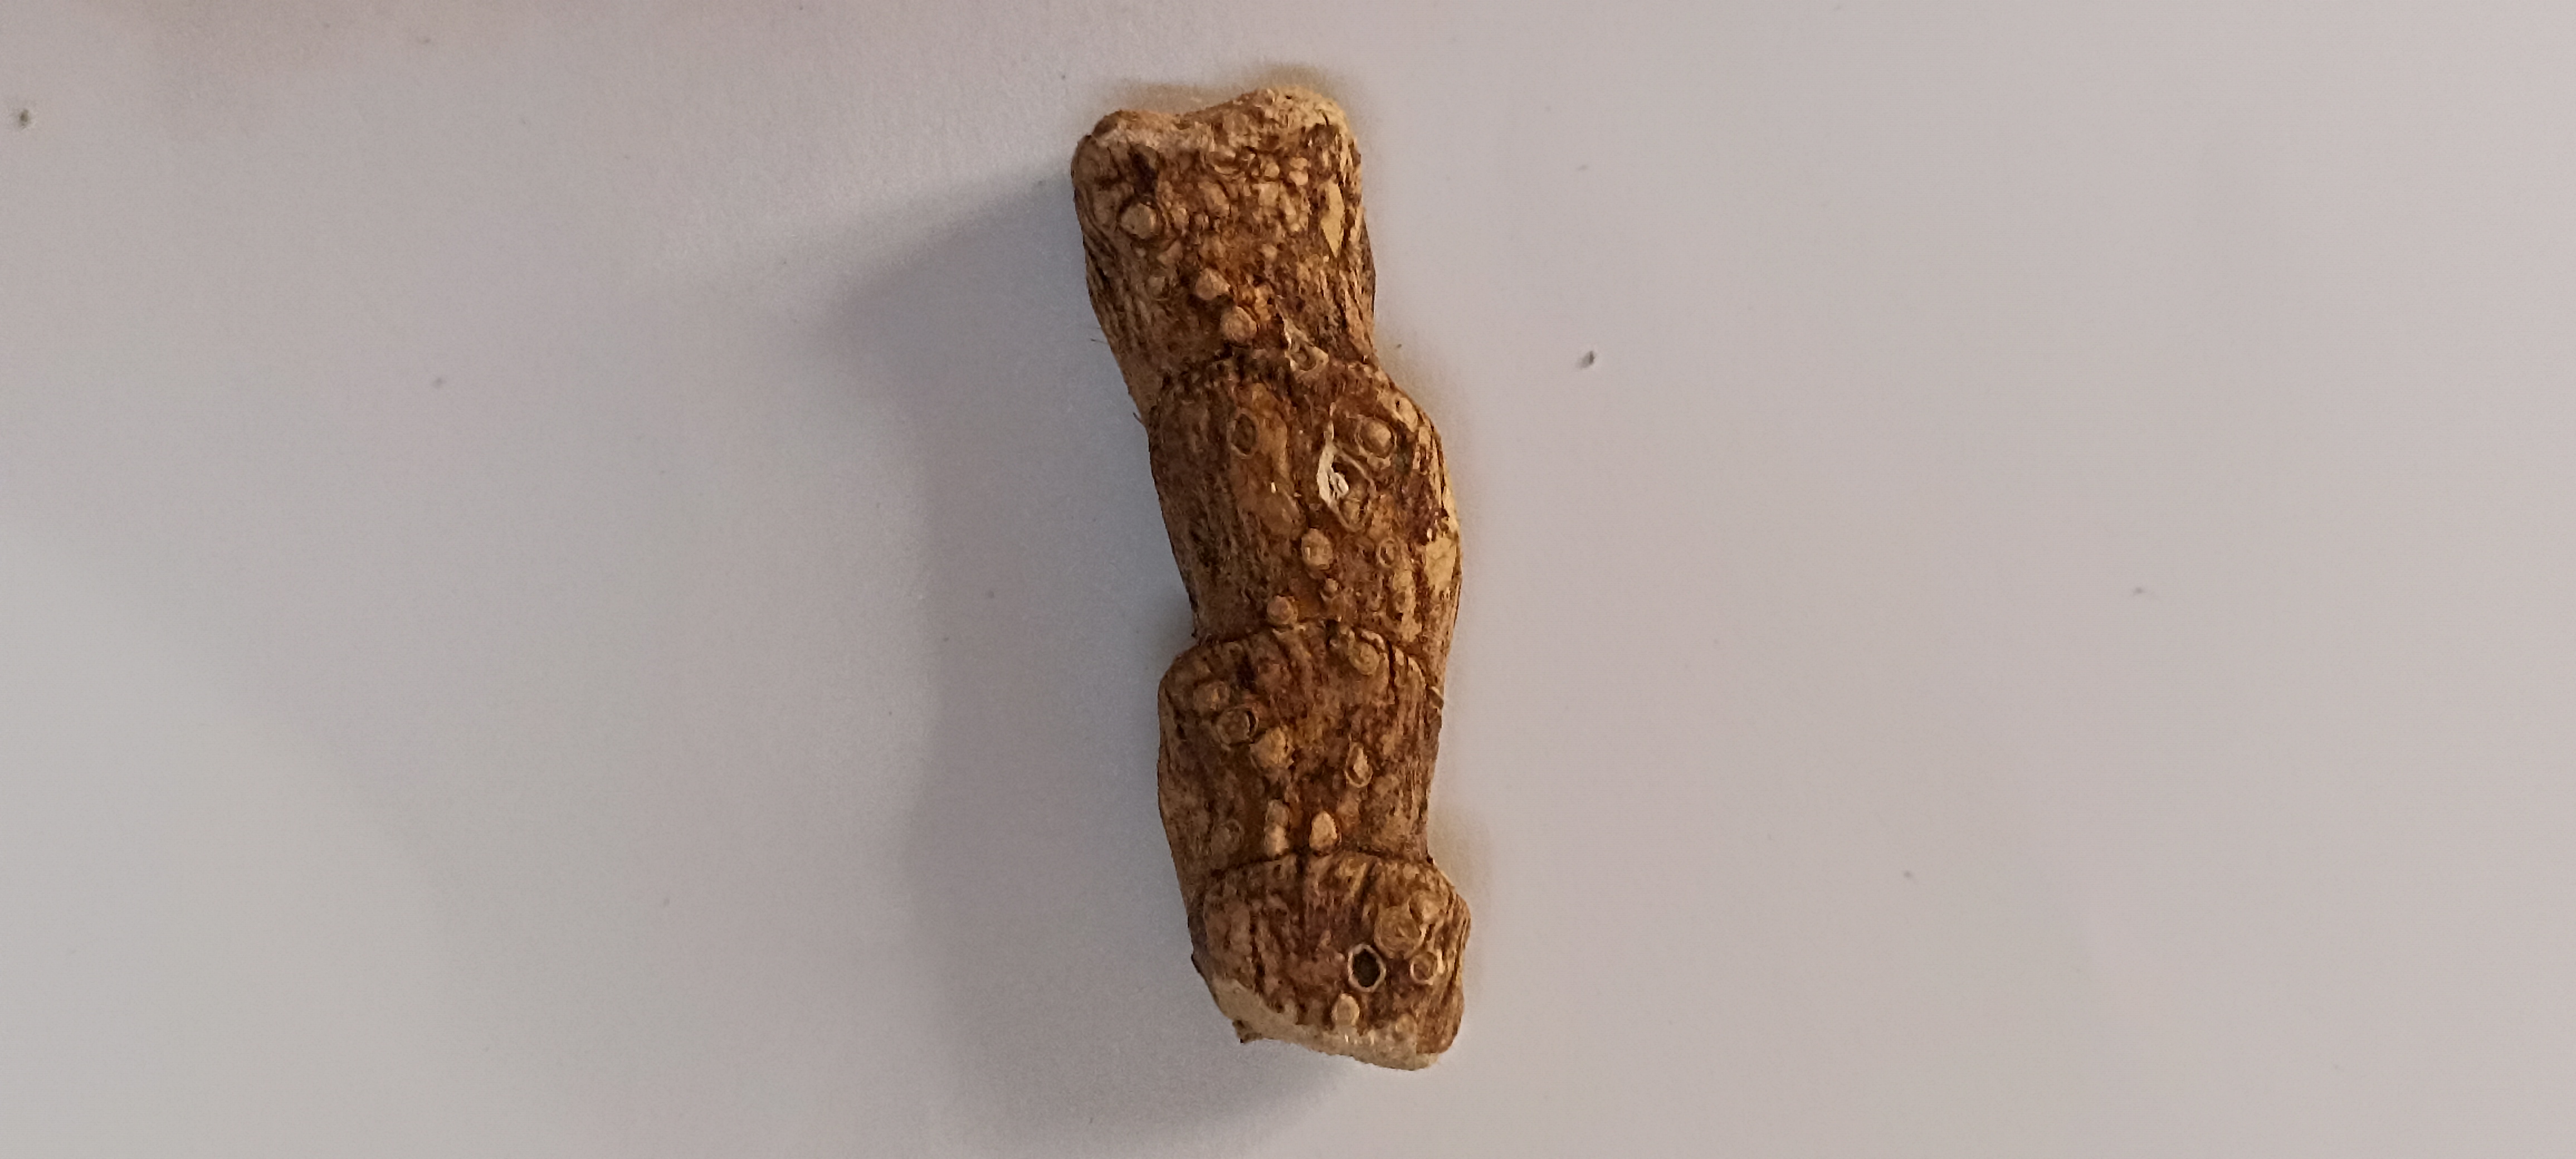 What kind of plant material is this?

vekhand
